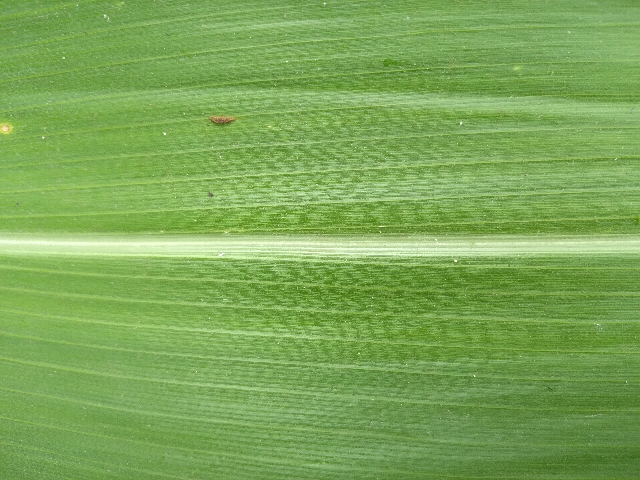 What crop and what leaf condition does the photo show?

maize, healthy
